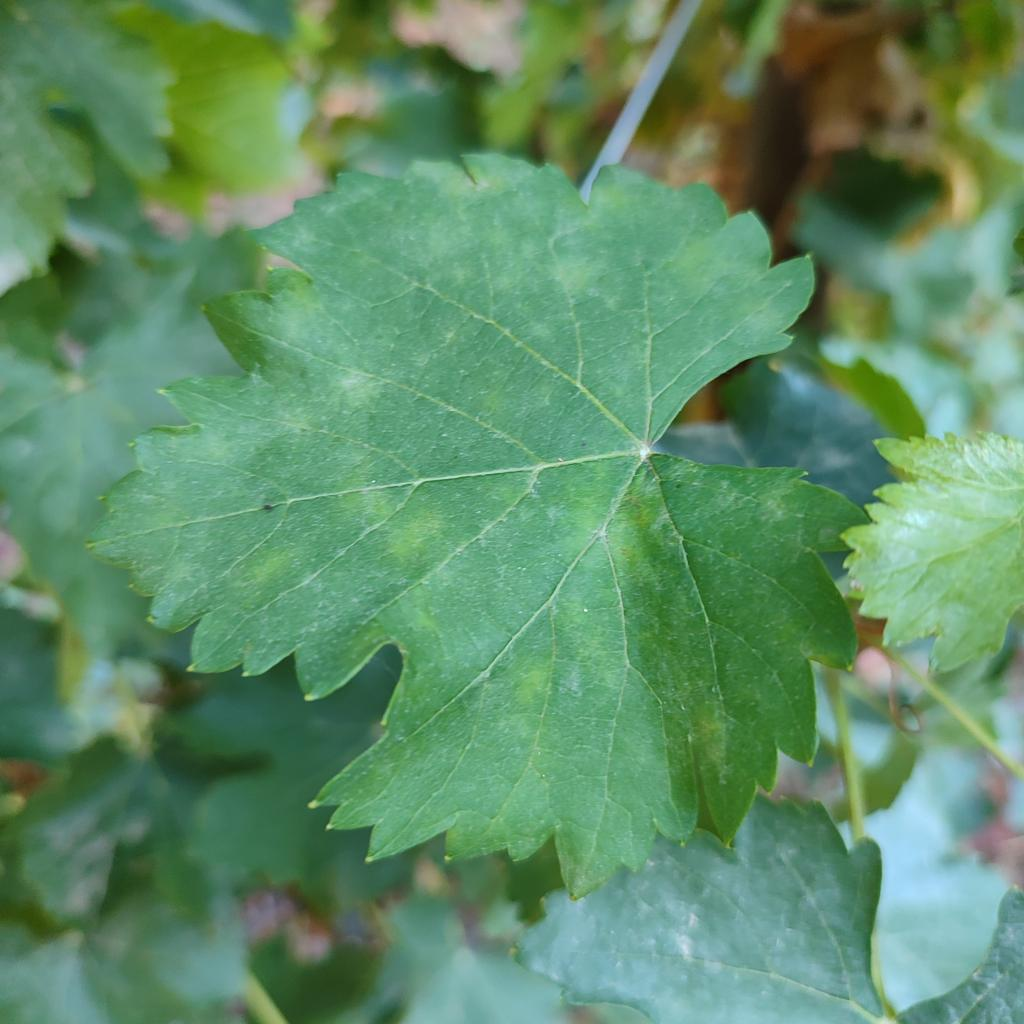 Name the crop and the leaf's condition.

grapevine, powdery mildew
